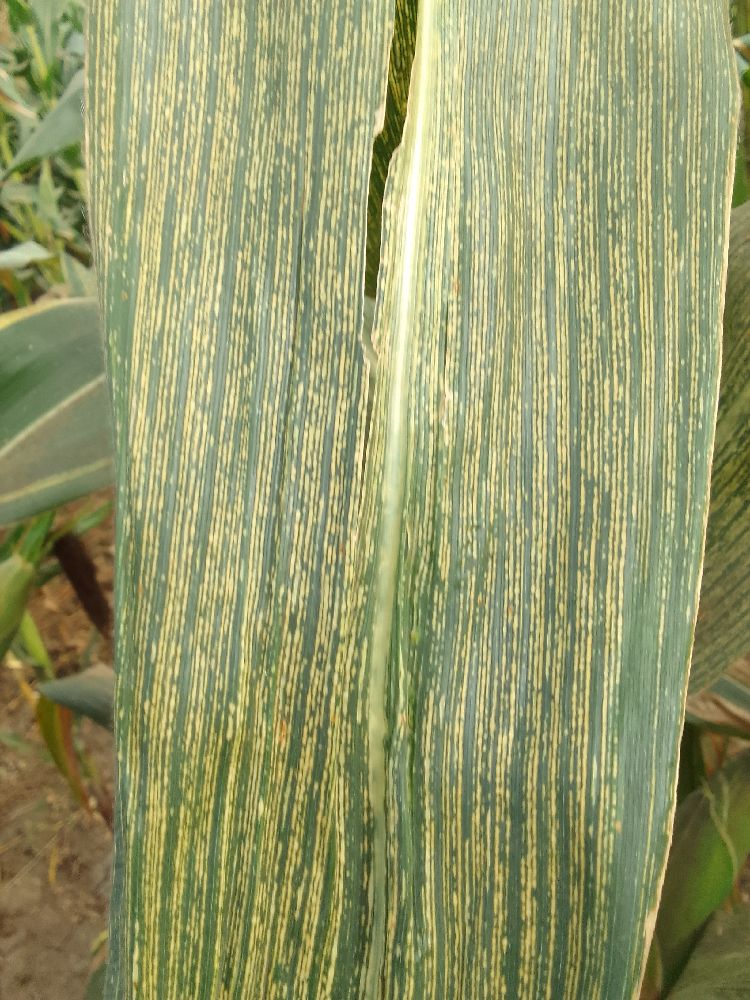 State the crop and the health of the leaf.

maize, maize streak virus
